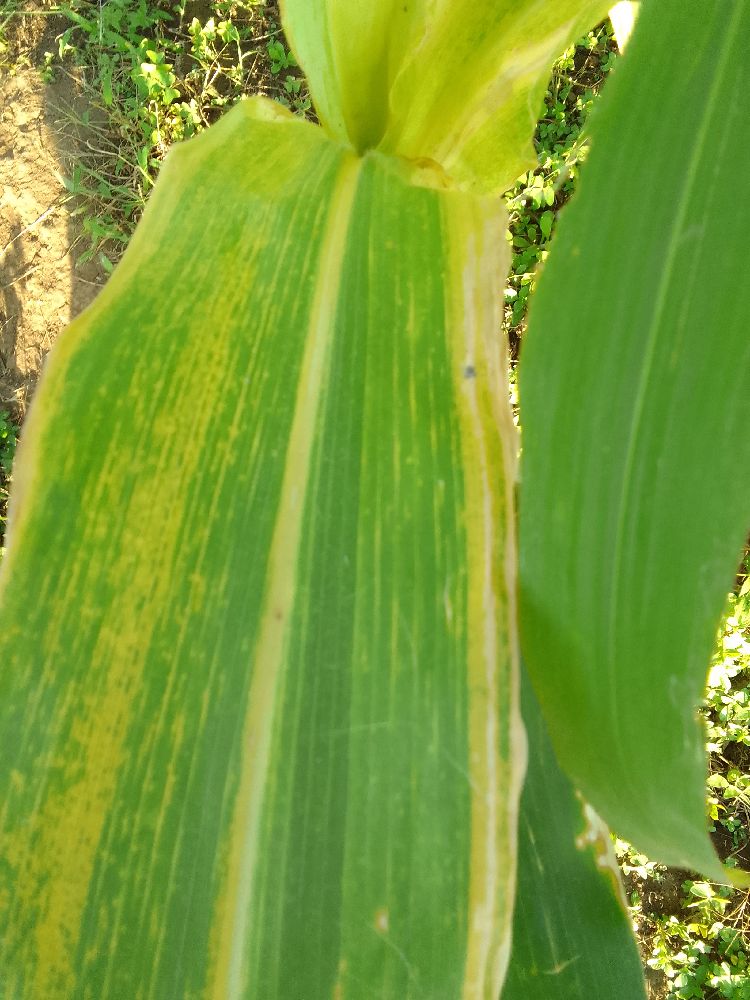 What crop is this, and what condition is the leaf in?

maize, maize lethal necrosis
